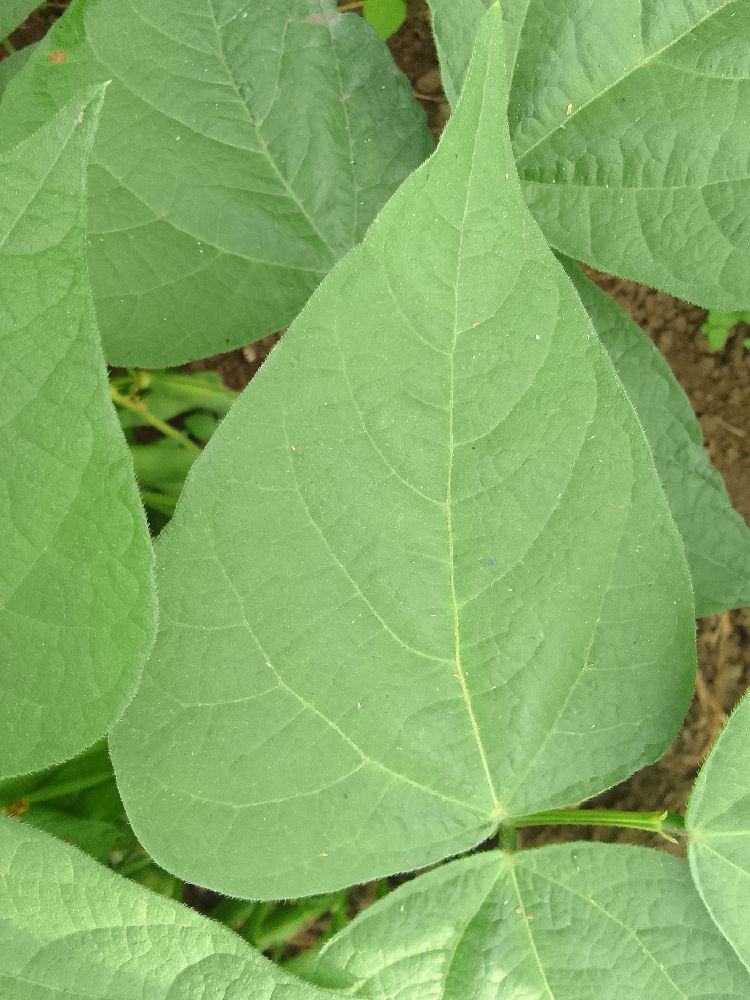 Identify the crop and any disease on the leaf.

common bean, healthy
